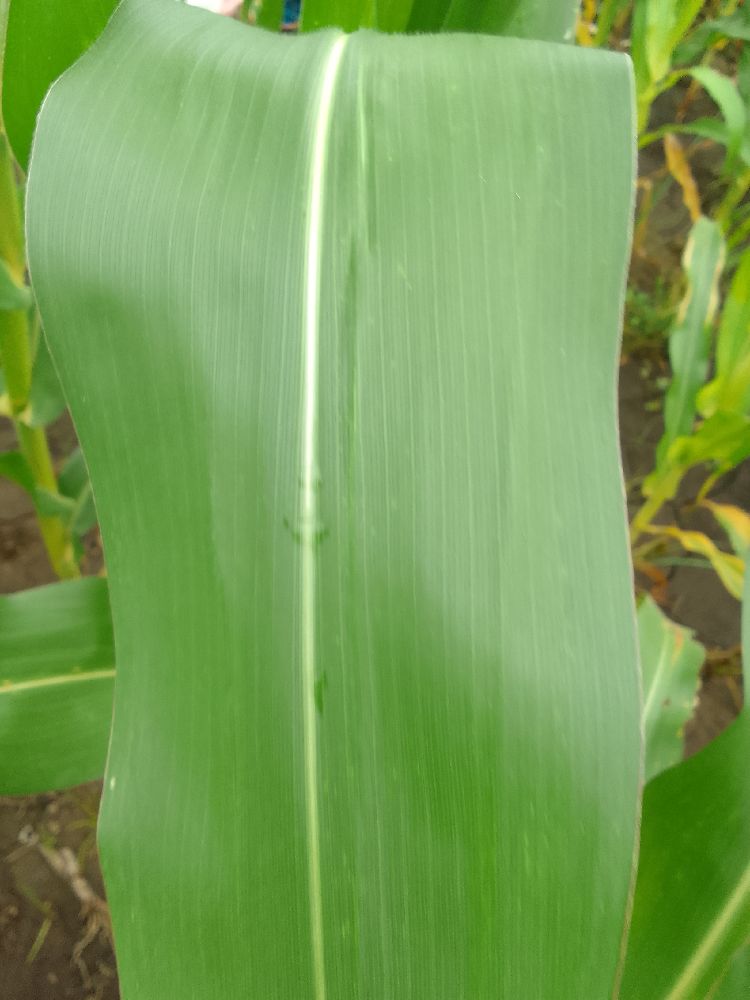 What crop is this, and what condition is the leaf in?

maize, healthy
